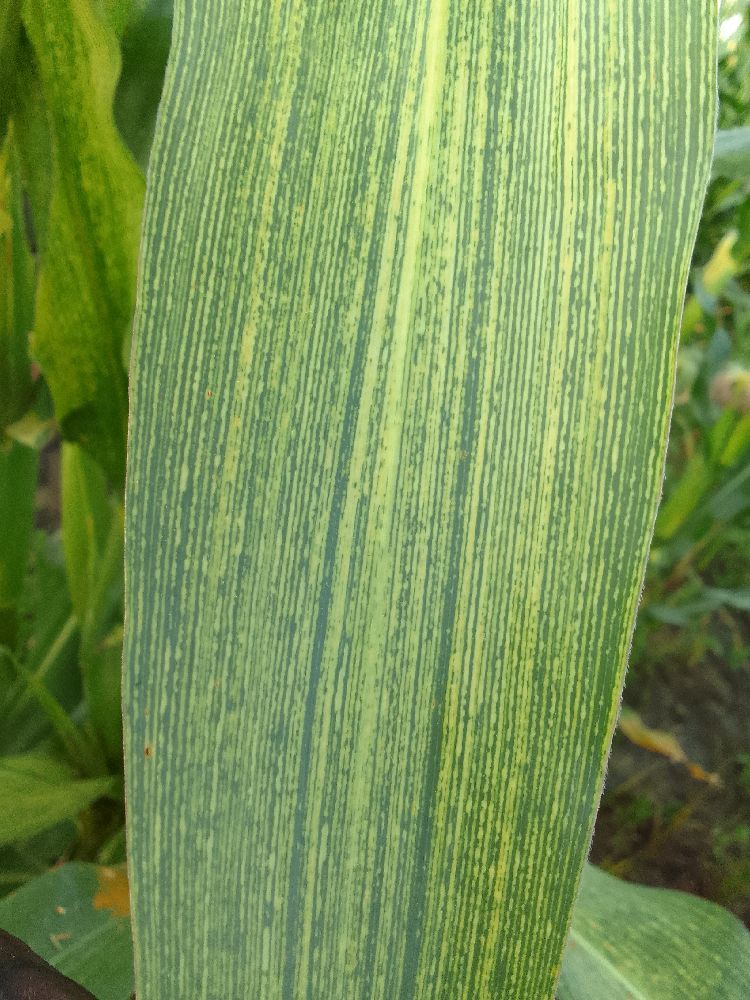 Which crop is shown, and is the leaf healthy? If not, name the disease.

maize, maize streak virus
